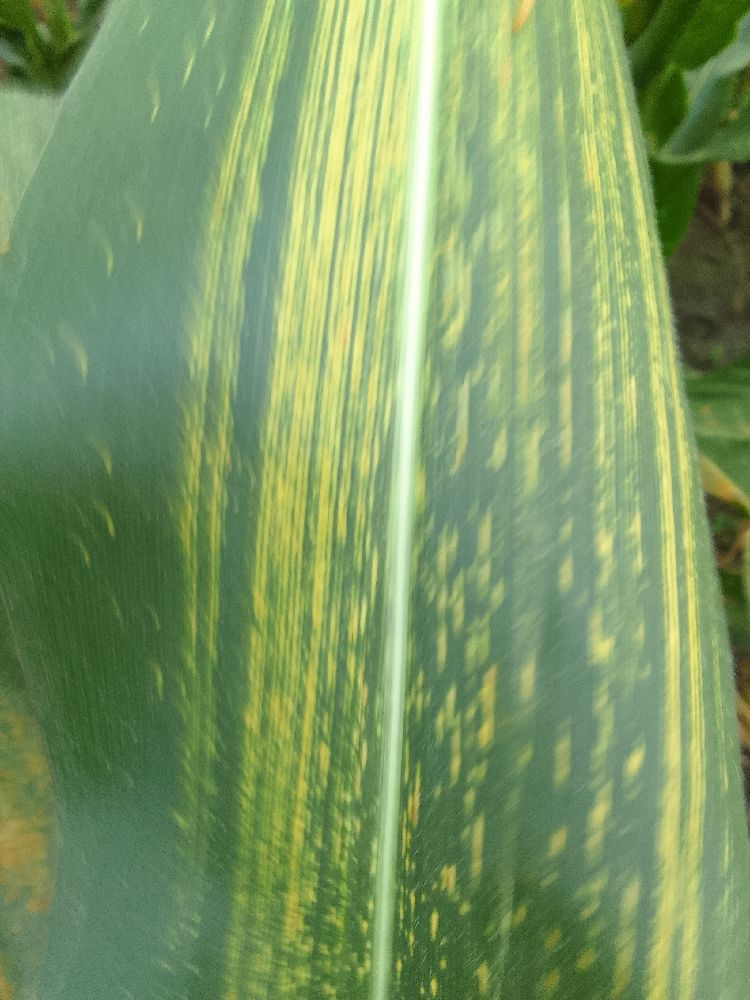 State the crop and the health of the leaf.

maize, maize streak virus
